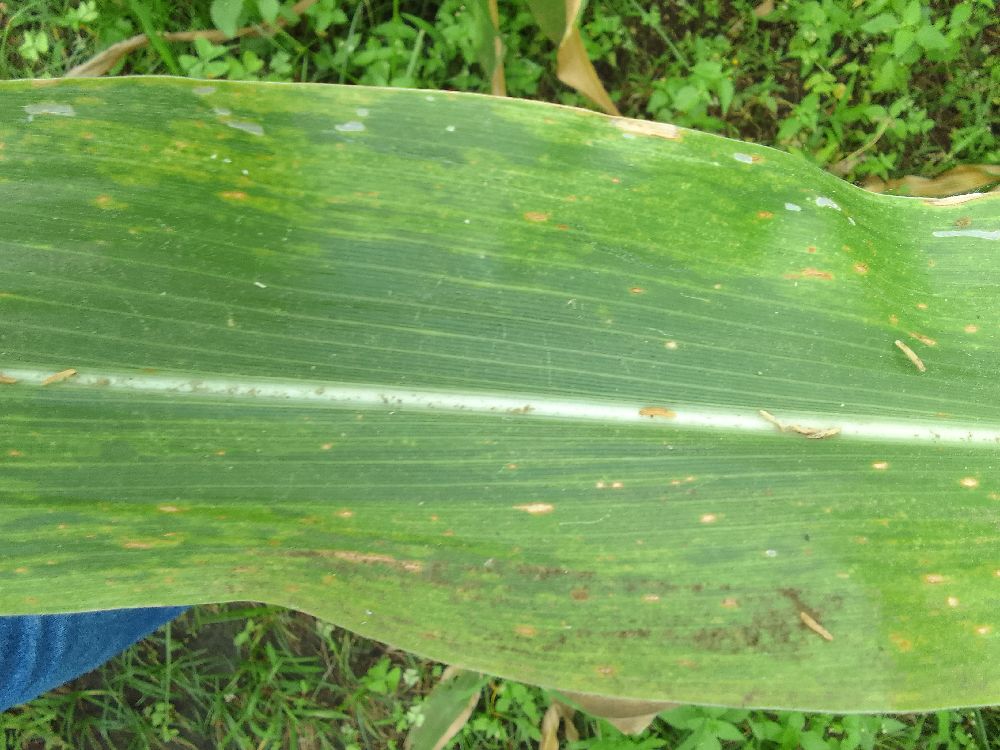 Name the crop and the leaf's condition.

maize, maize lethal necrosis
